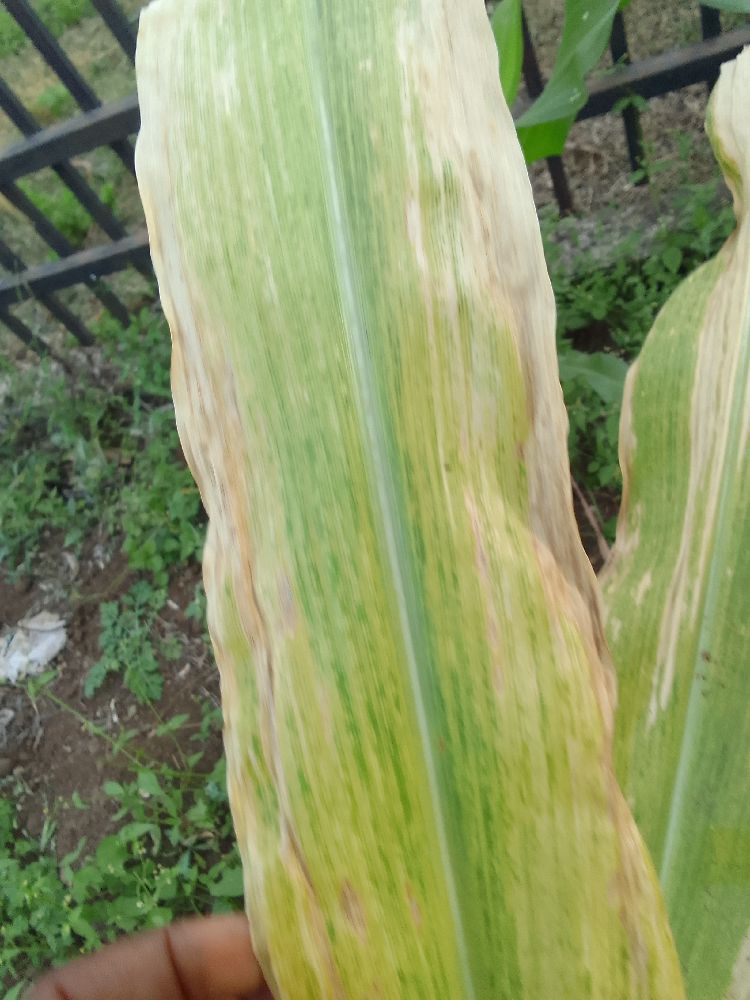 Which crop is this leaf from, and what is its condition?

maize, maize lethal necrosis
